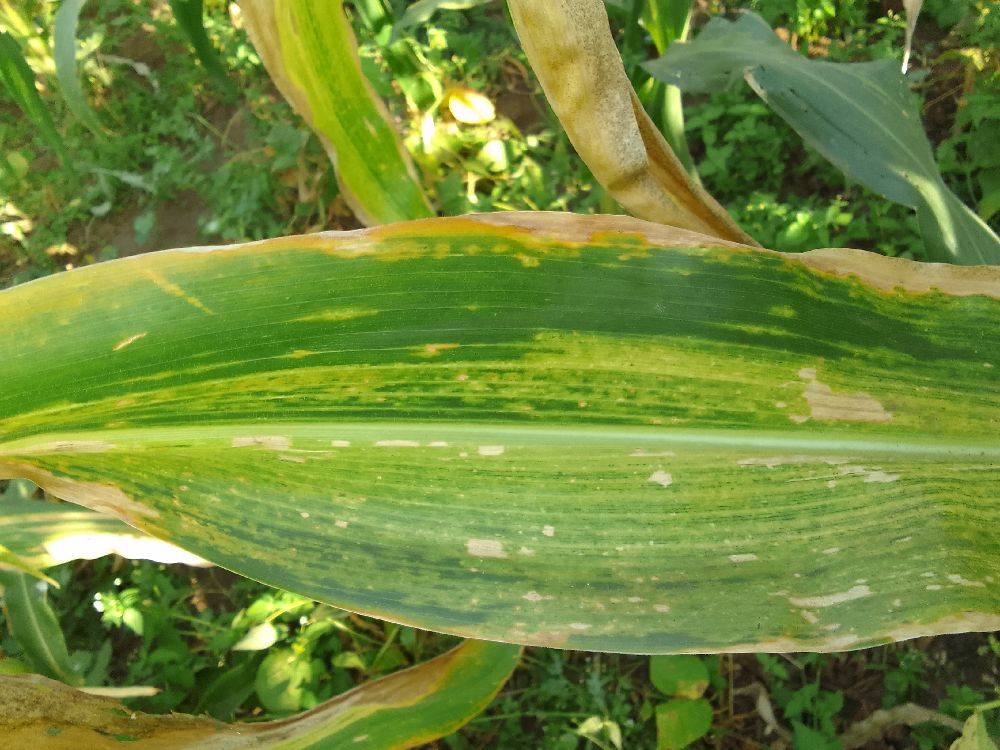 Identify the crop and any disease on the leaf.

maize, maize lethal necrosis
